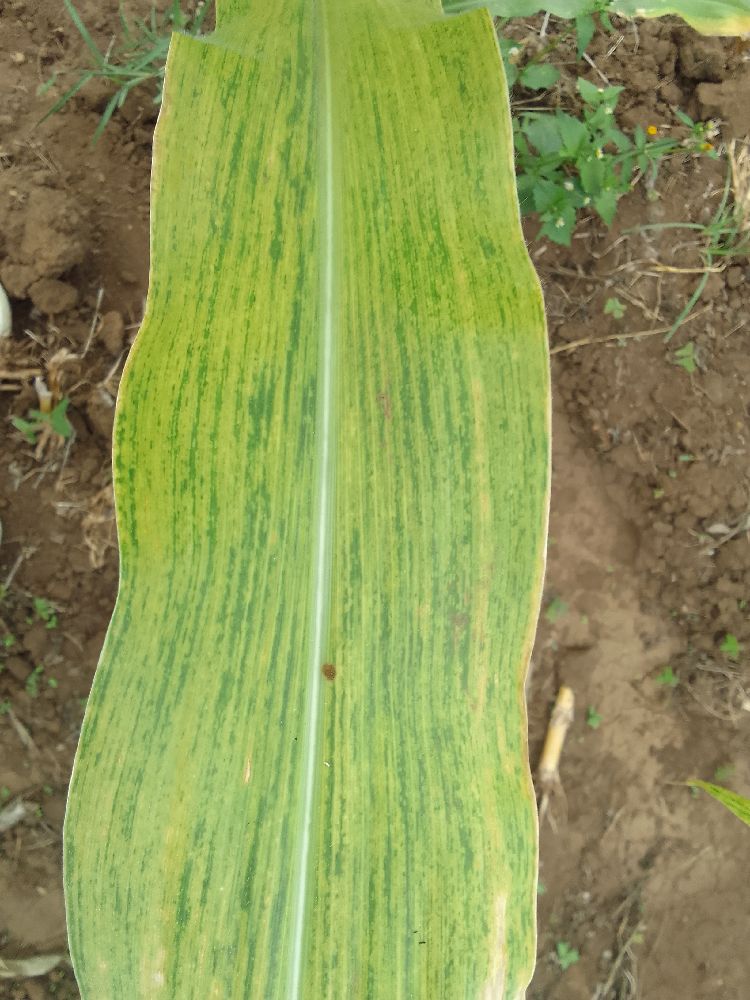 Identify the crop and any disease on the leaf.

maize, maize lethal necrosis
